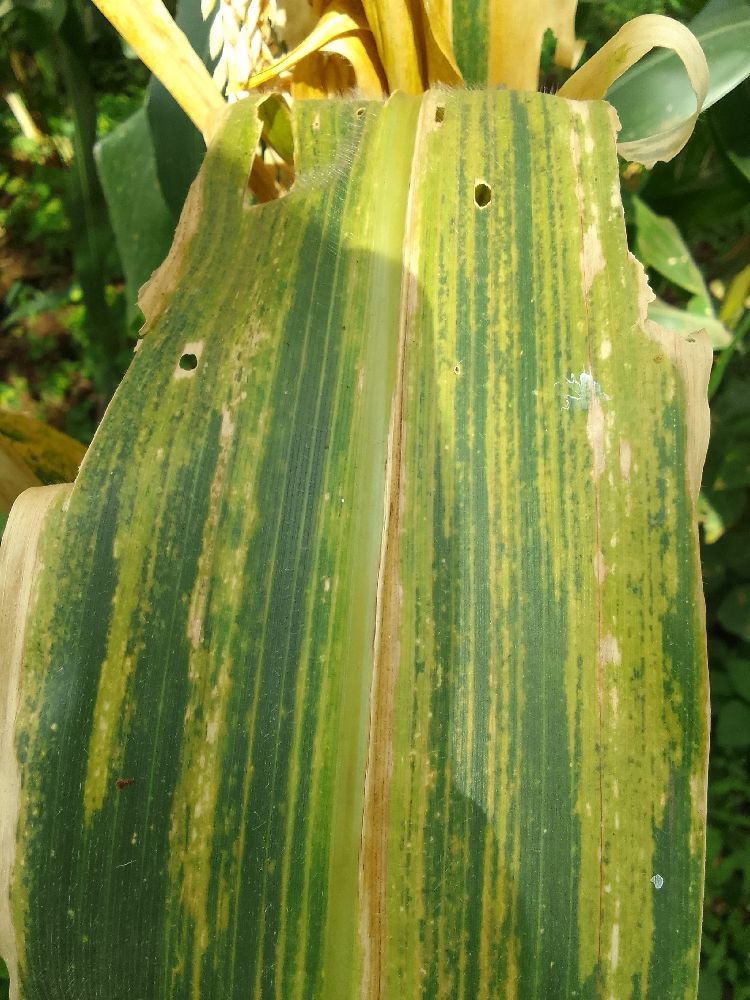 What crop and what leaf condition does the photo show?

maize, maize lethal necrosis
